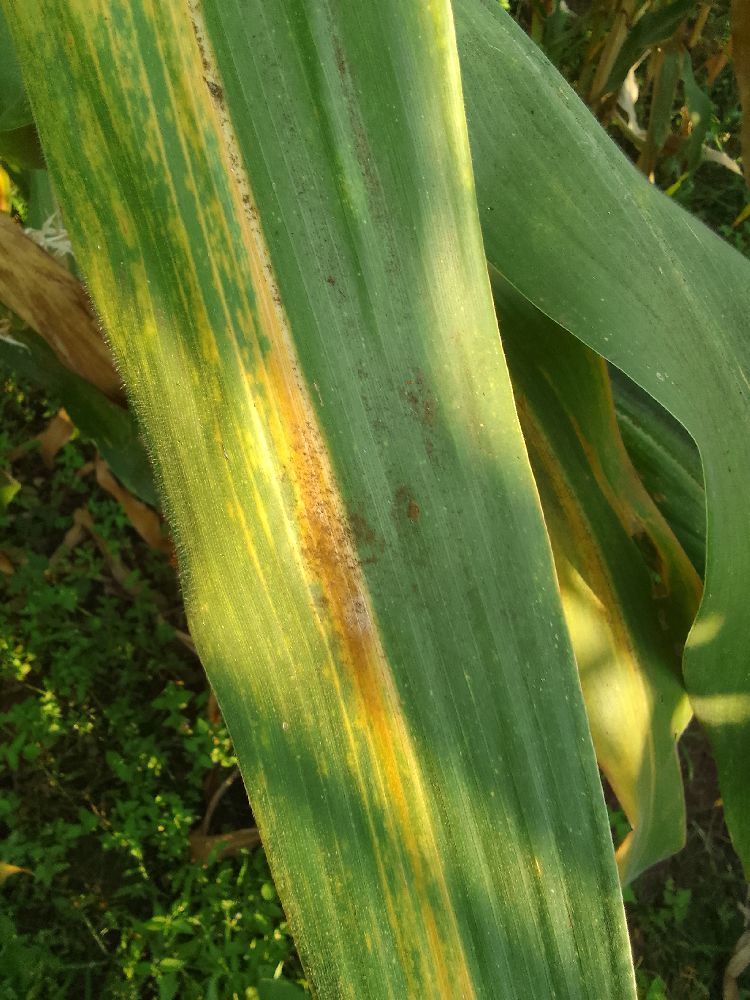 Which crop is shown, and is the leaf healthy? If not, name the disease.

maize, maize lethal necrosis
